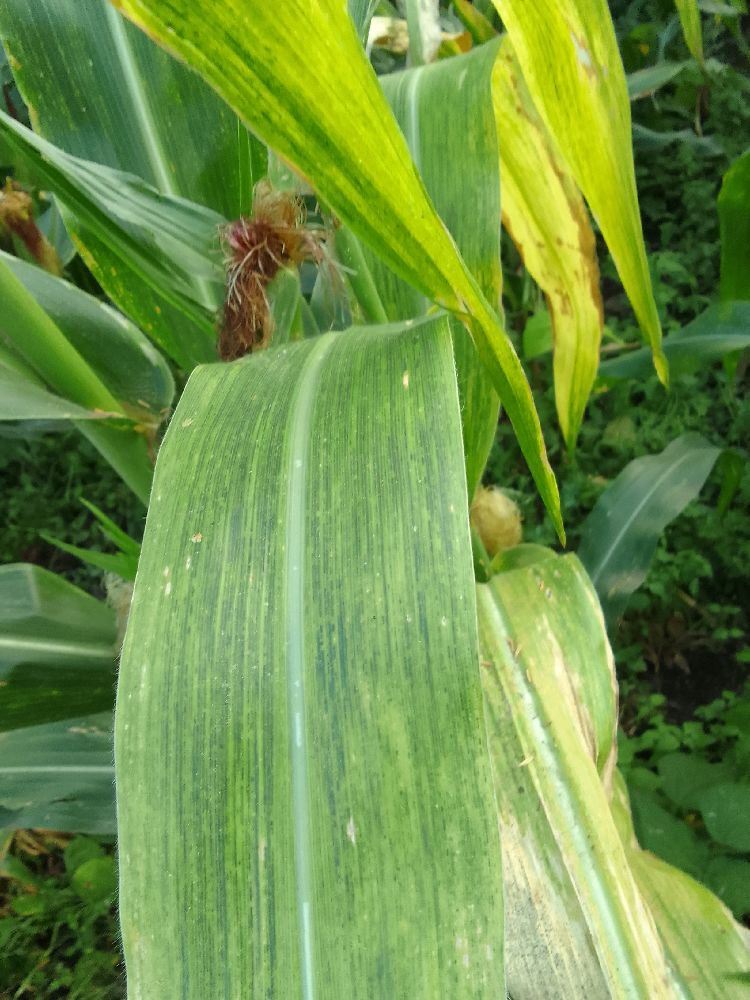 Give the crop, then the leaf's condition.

maize, maize lethal necrosis
